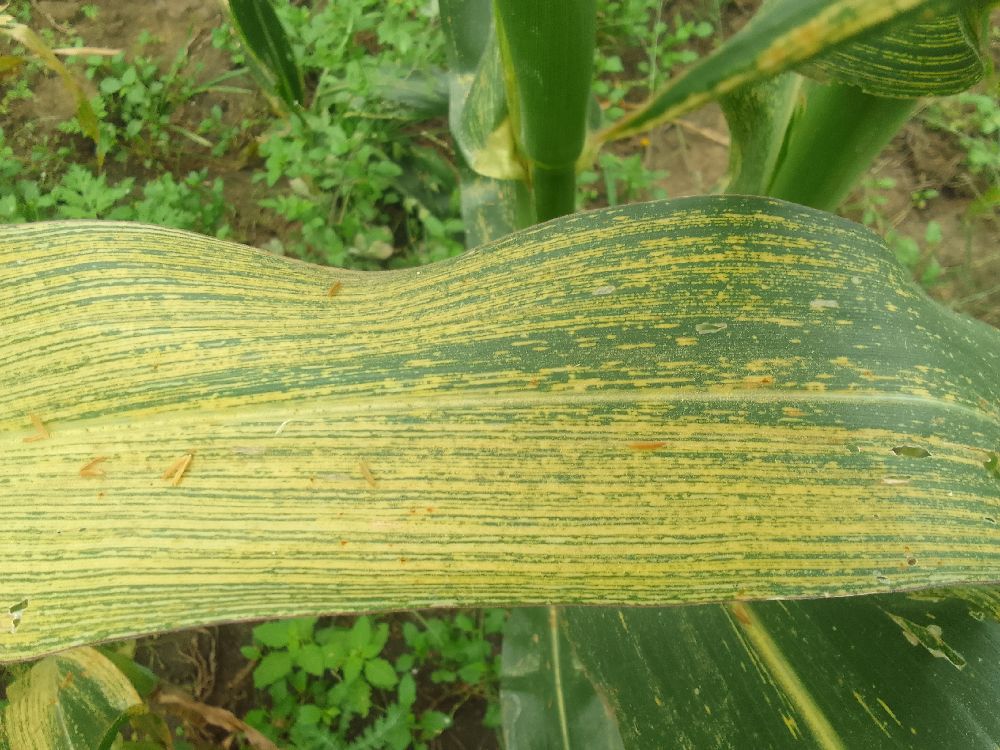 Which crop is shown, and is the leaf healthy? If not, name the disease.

maize, maize streak virus
